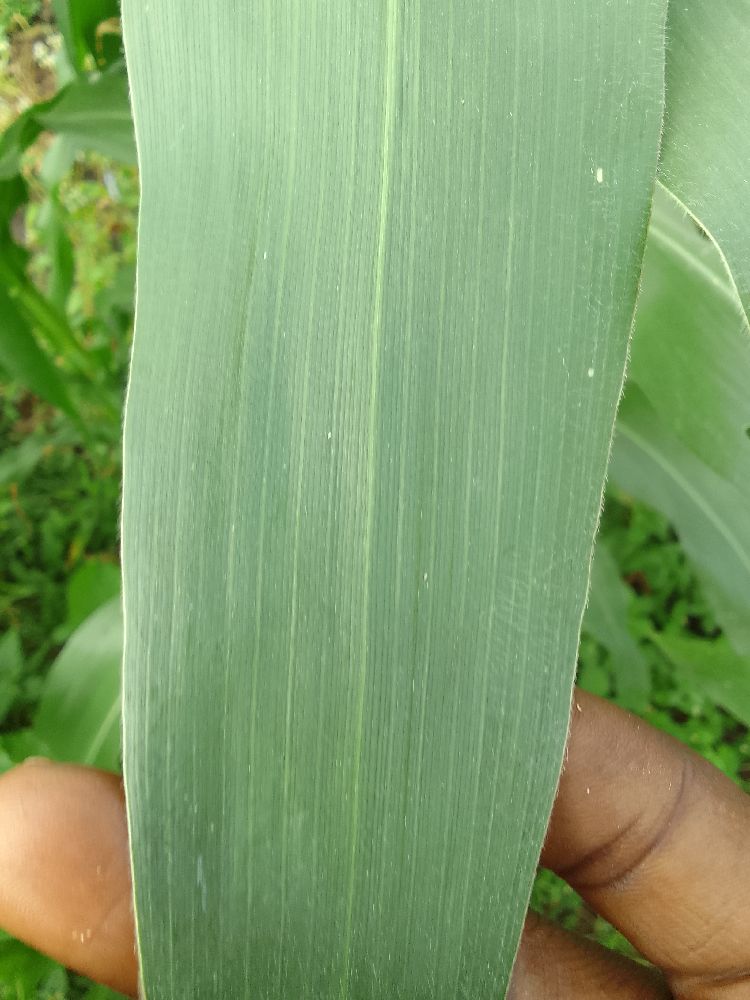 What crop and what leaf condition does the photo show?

maize, healthy
